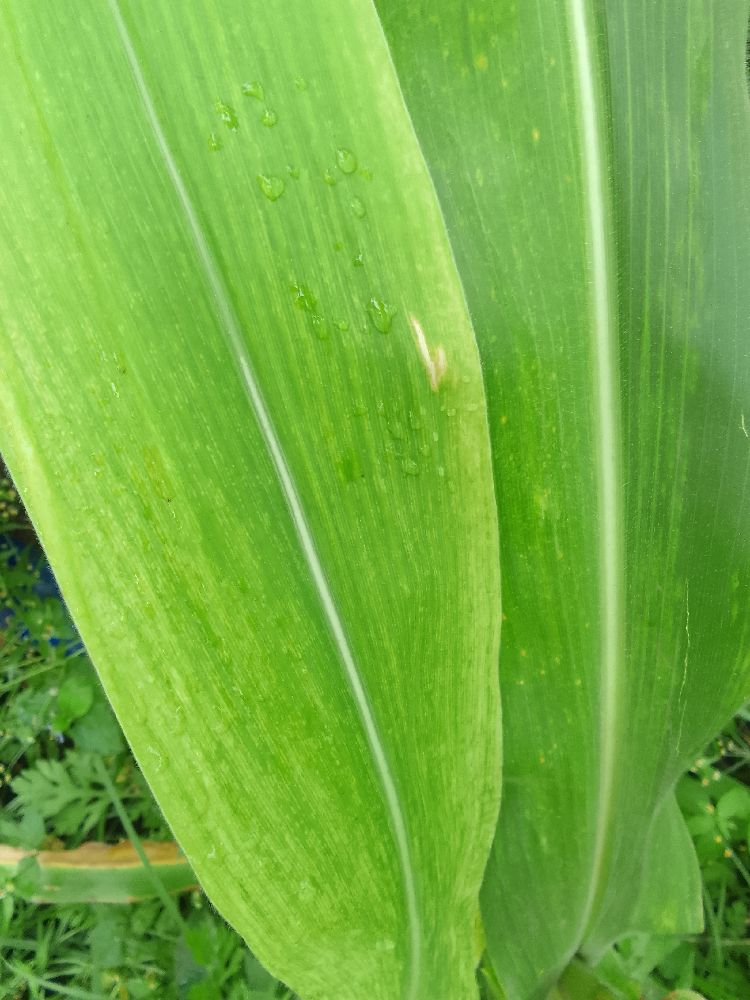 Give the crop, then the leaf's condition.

maize, maize lethal necrosis
